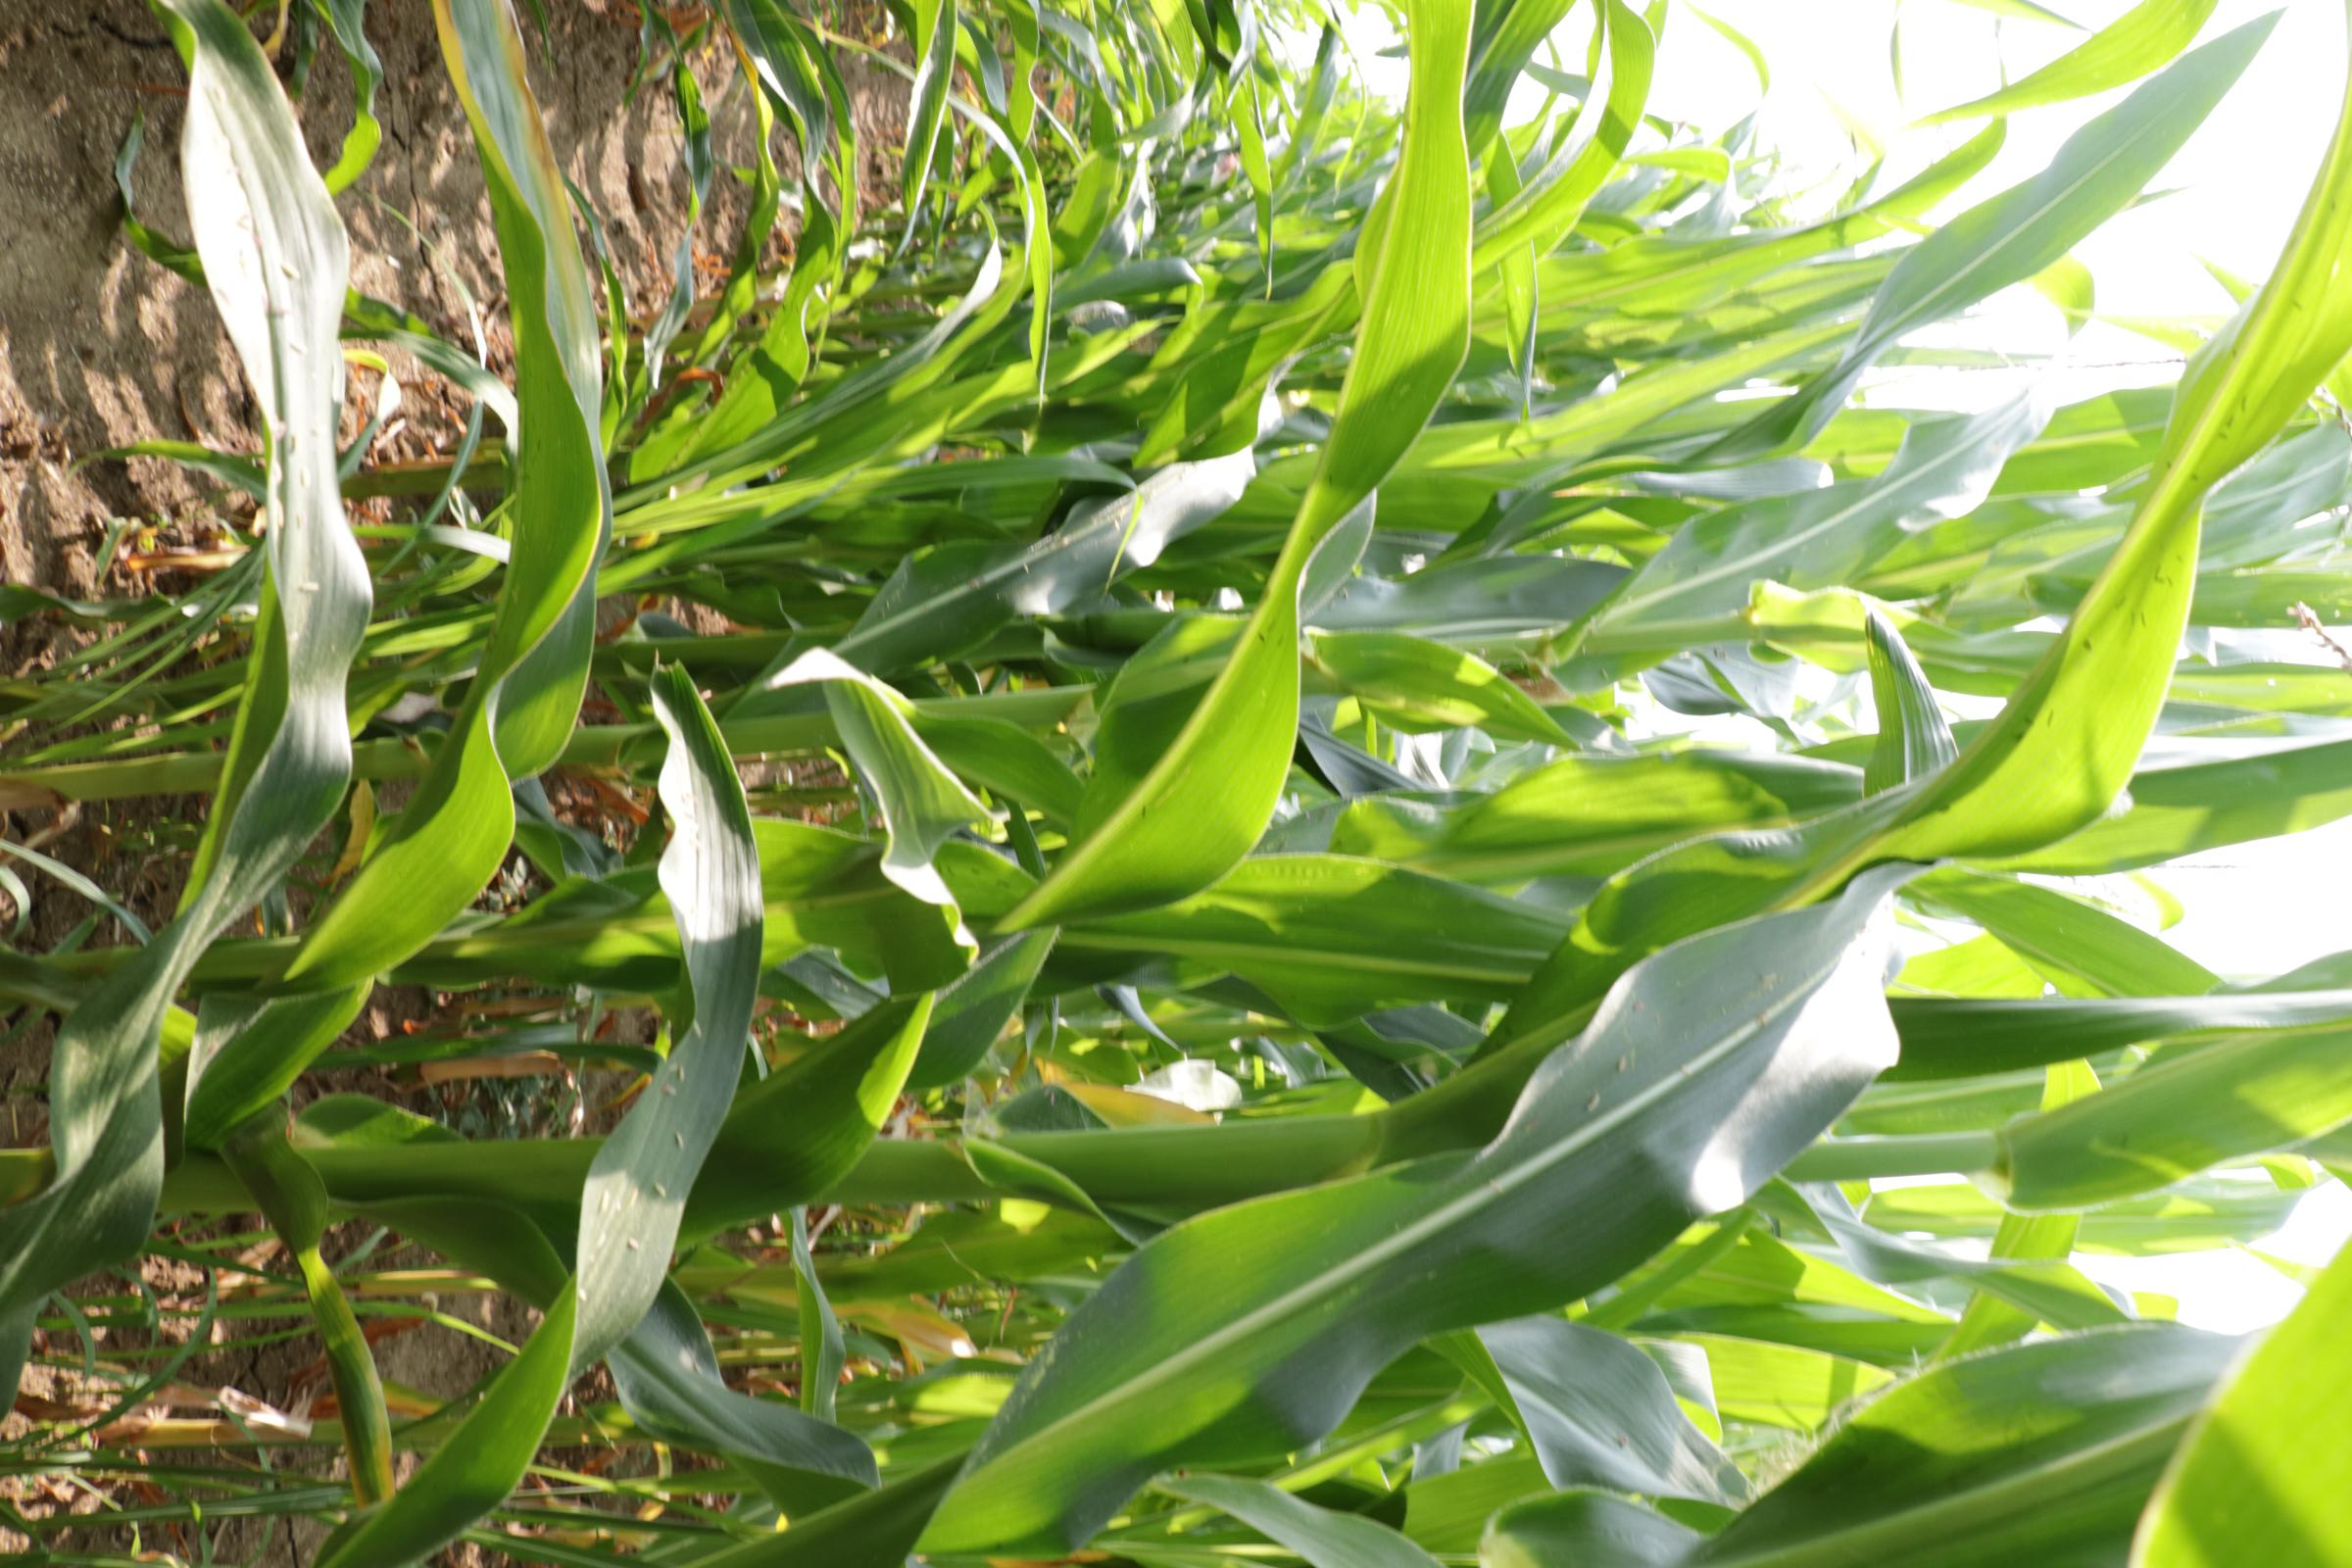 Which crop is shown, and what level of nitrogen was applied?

maize, reduced nitrogen fertilisation
